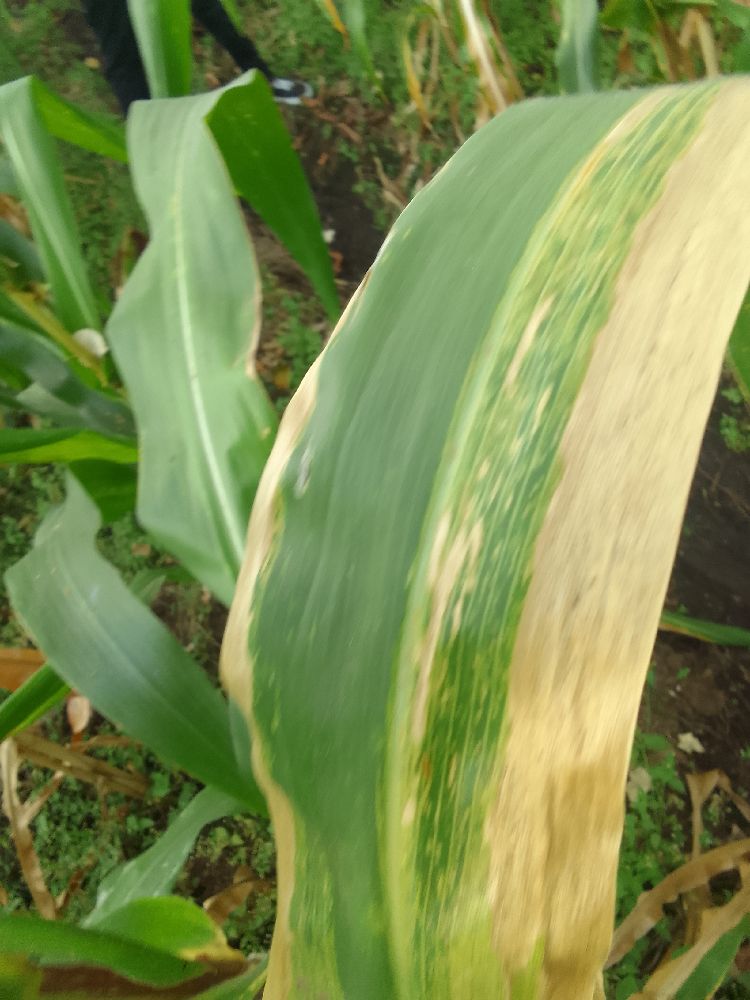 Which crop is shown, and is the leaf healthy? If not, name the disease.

maize, maize lethal necrosis
